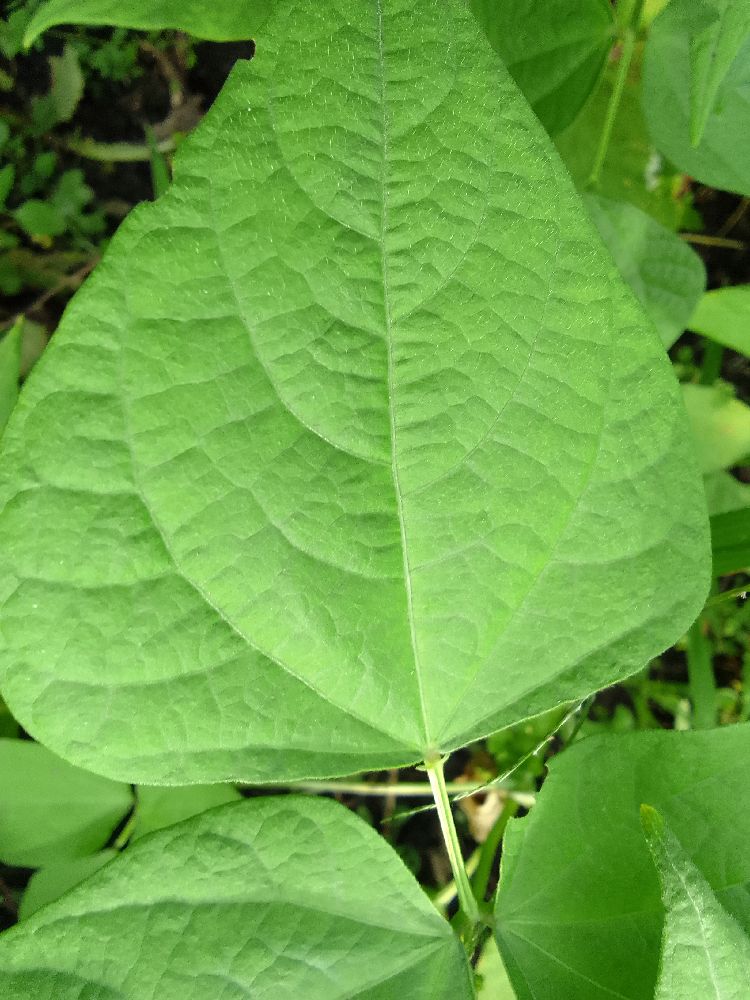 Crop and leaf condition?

common bean, healthy
